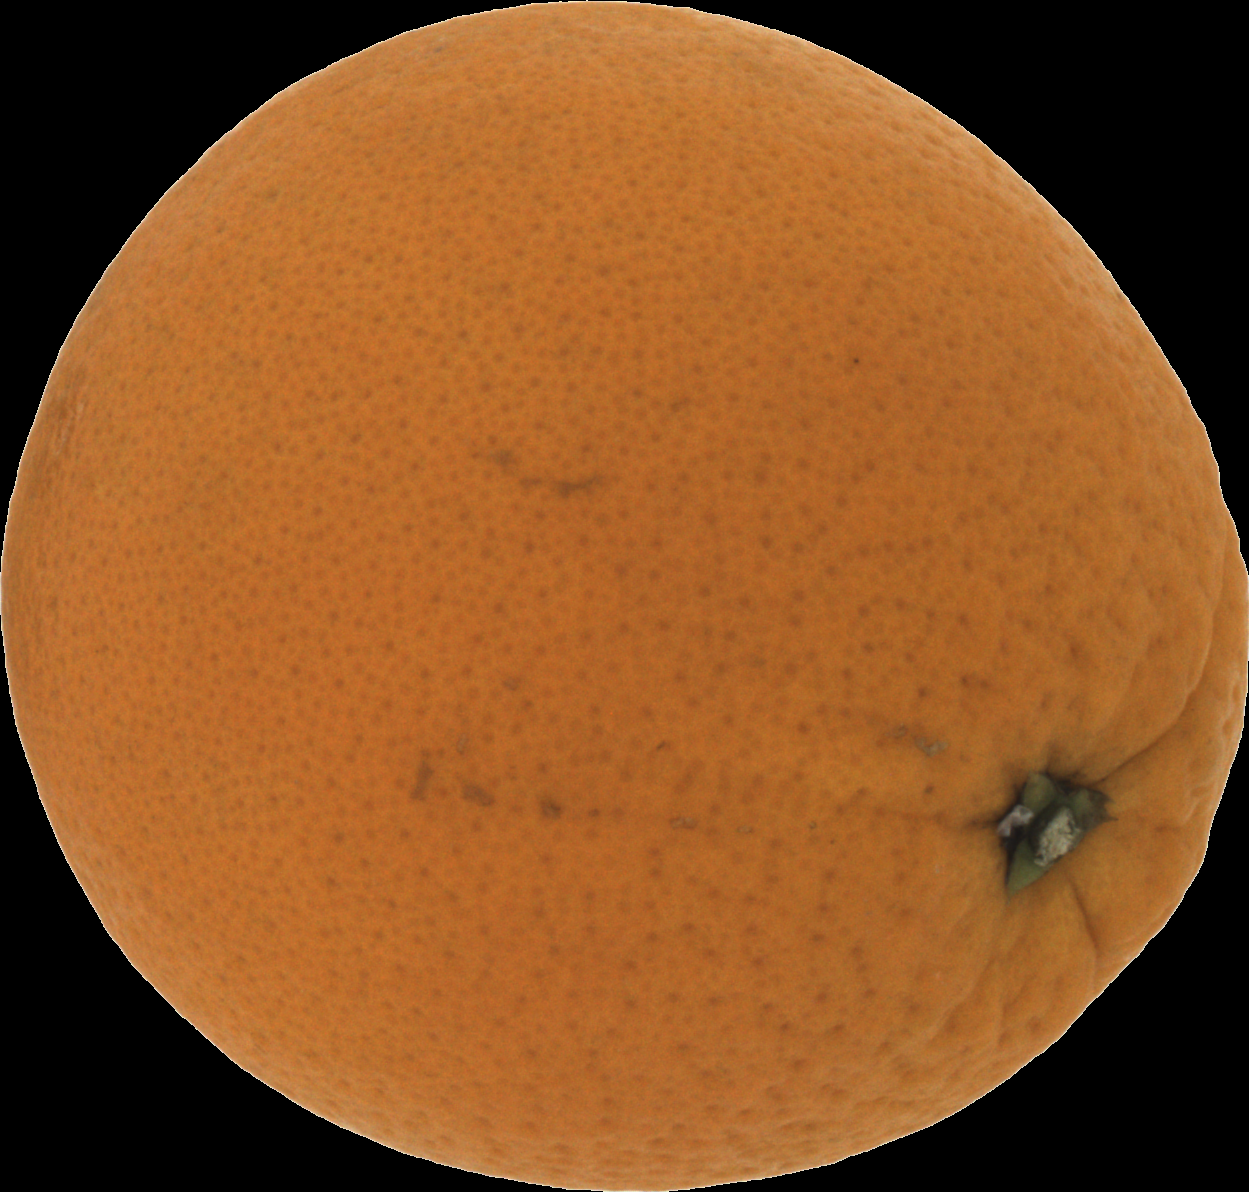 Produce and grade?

orange, good
